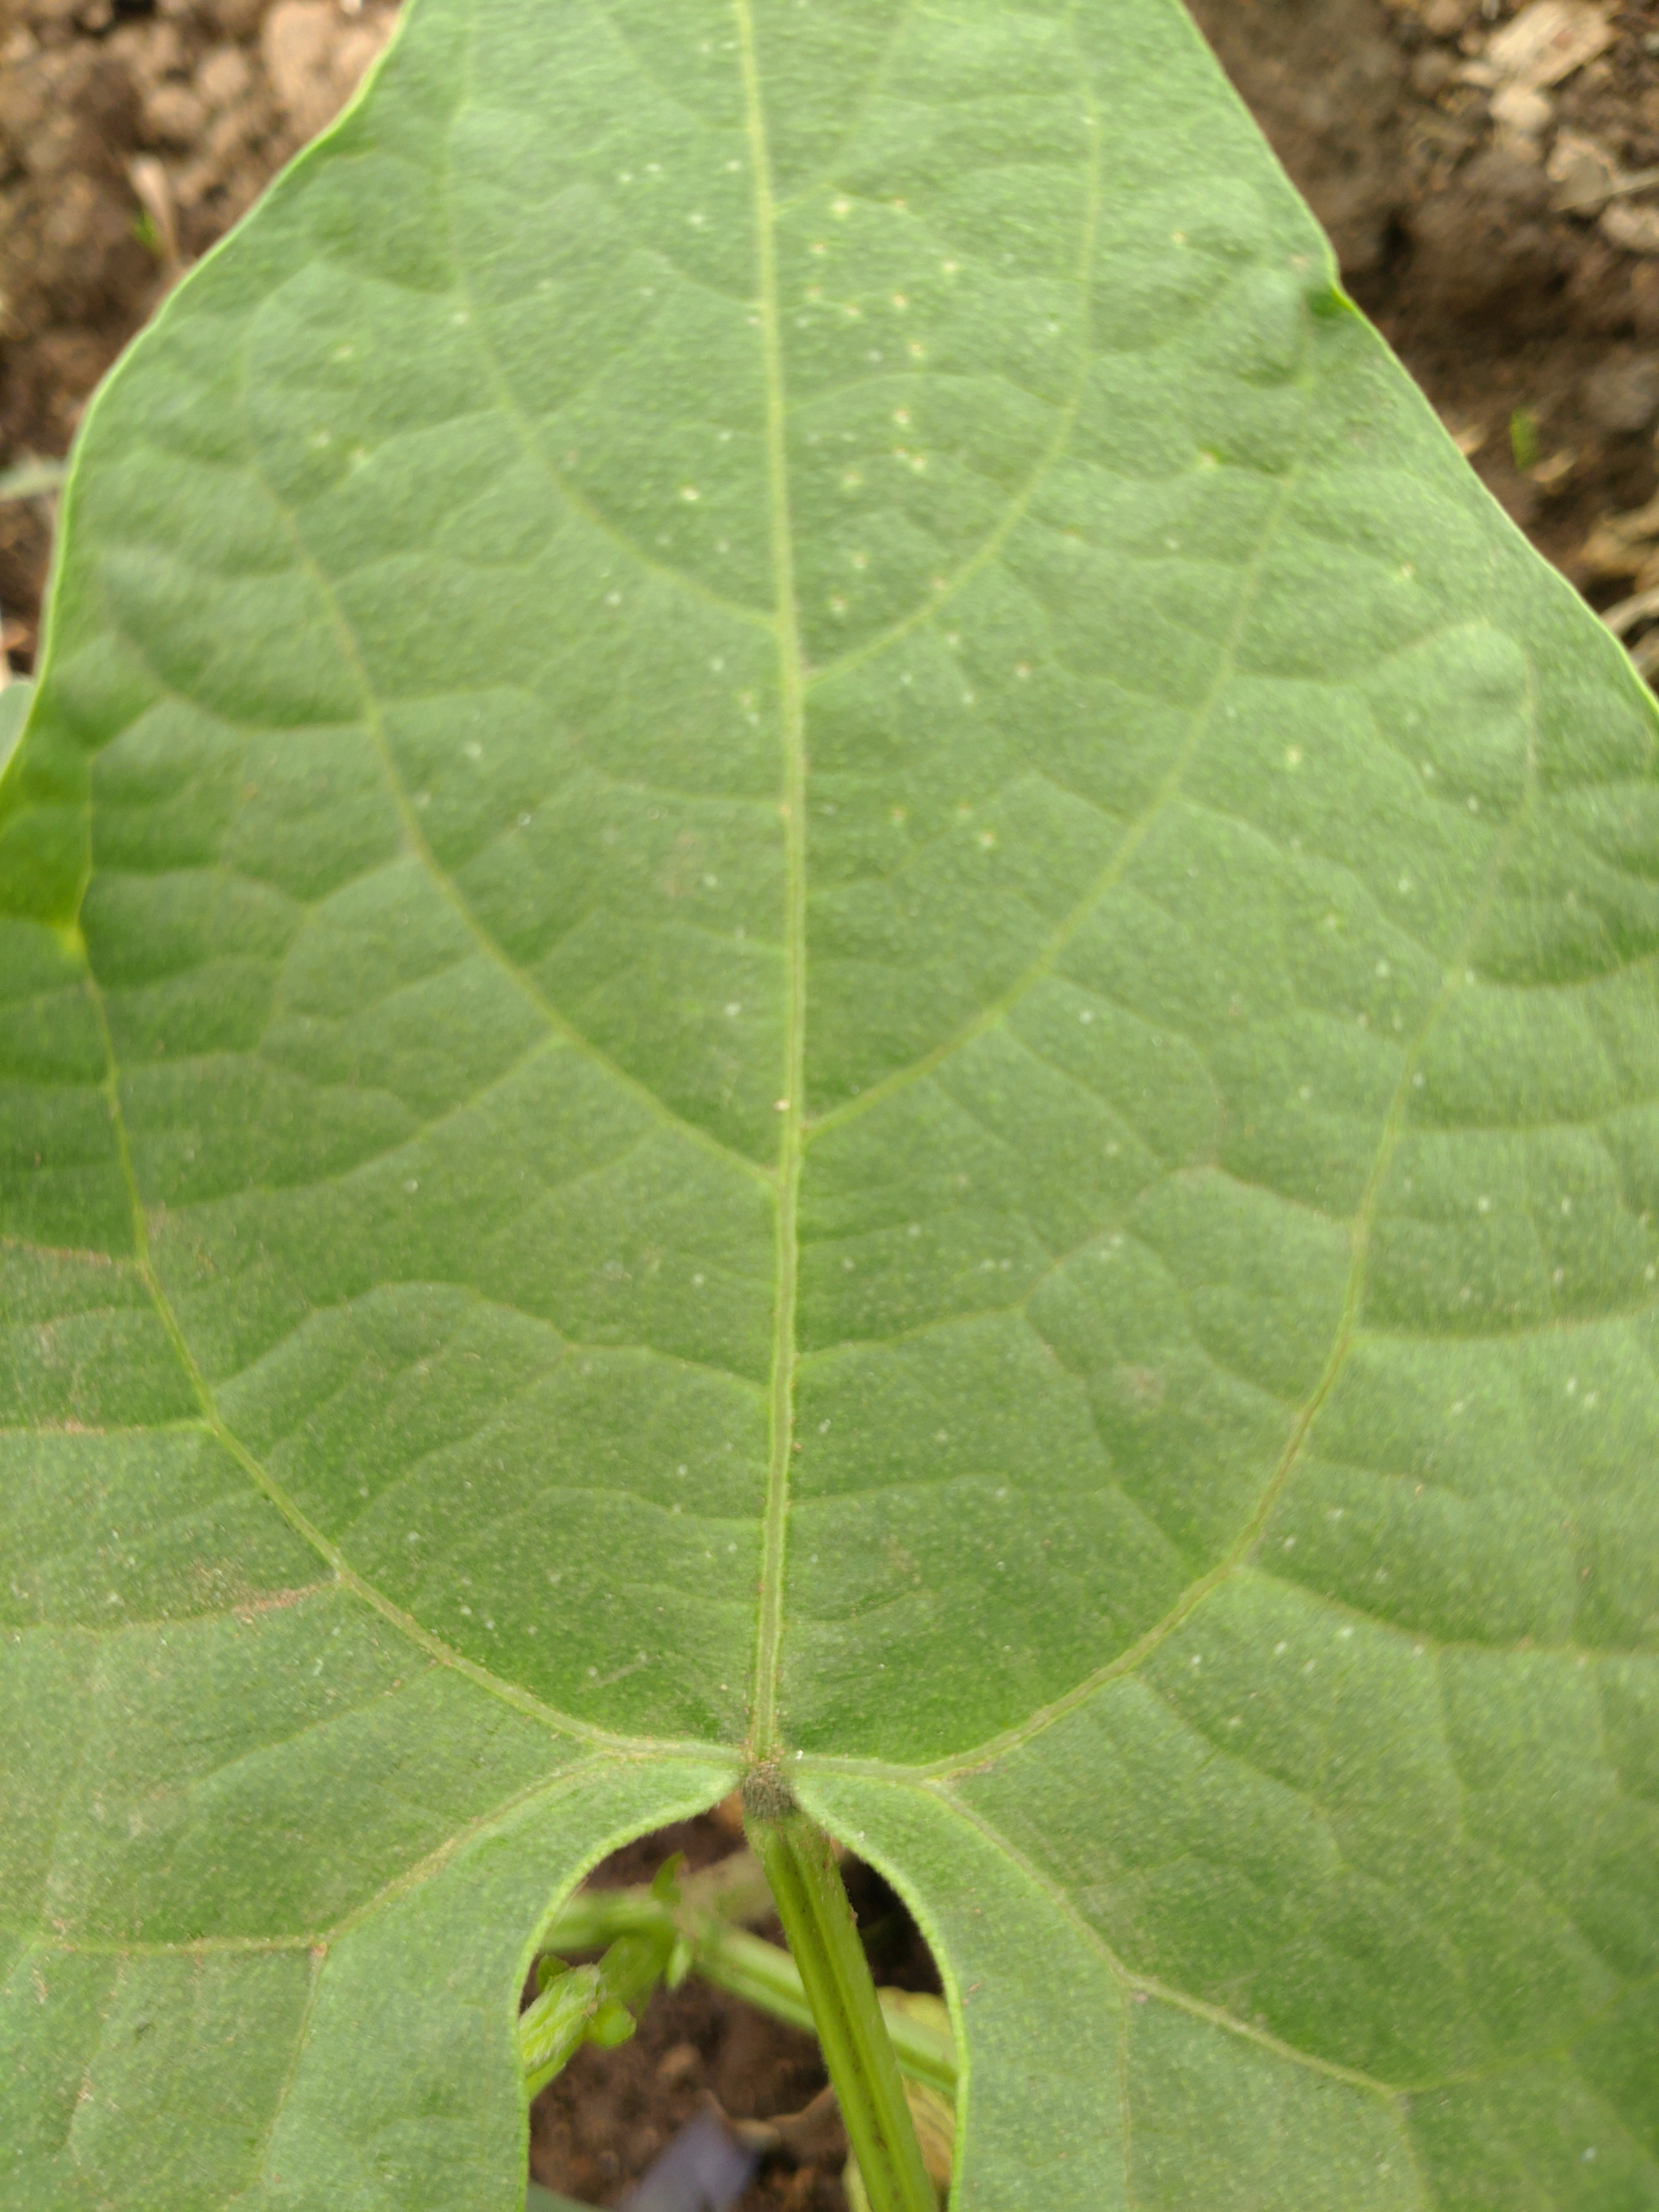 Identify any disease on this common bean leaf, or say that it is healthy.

healthy
